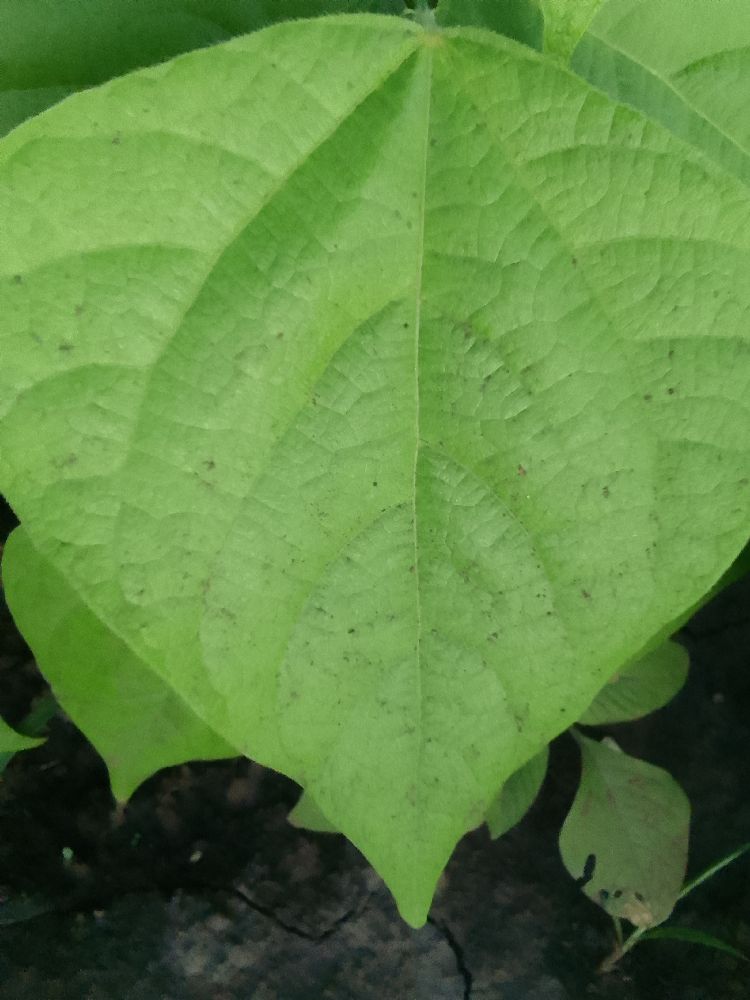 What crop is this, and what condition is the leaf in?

common bean, healthy
